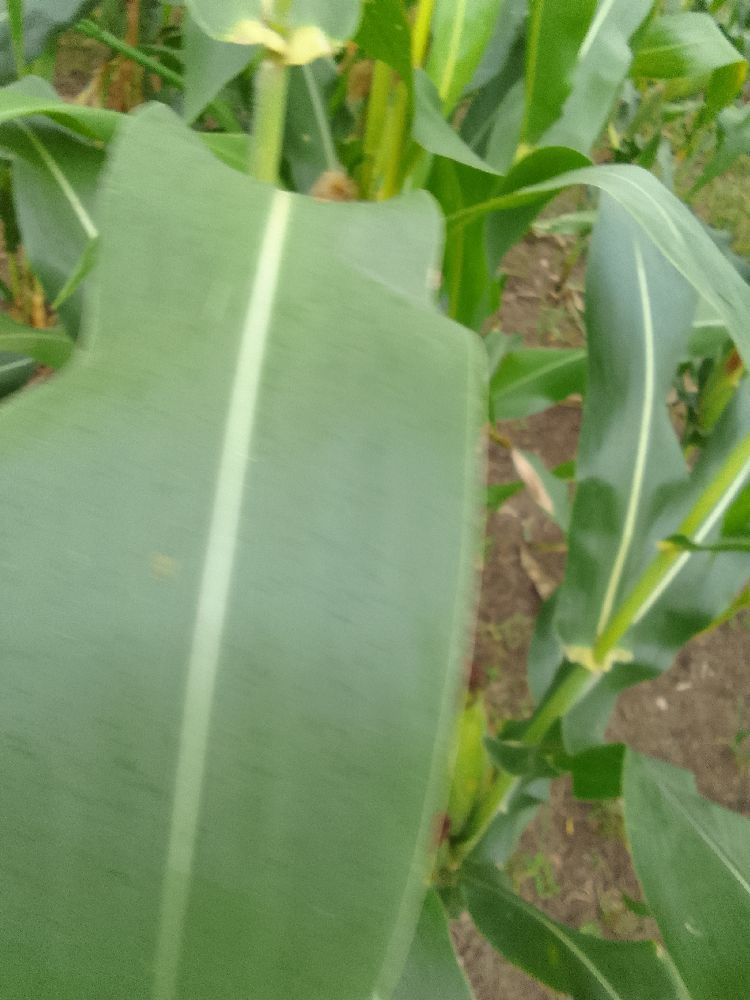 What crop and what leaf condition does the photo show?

maize, healthy
